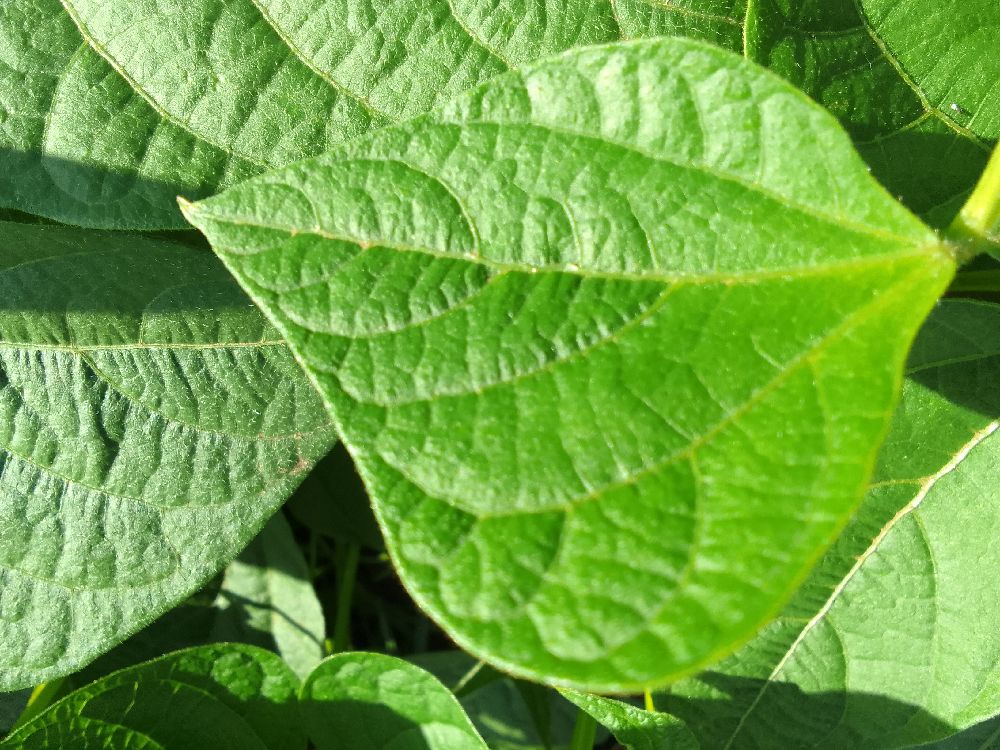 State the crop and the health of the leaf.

common bean, healthy
